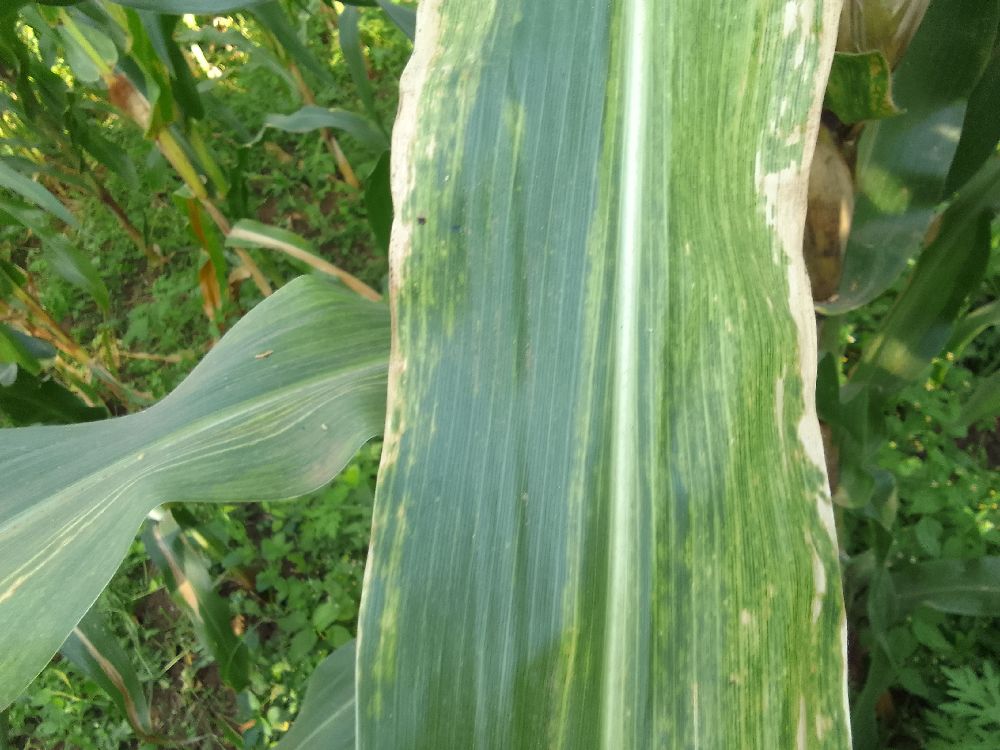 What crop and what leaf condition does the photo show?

maize, maize lethal necrosis
